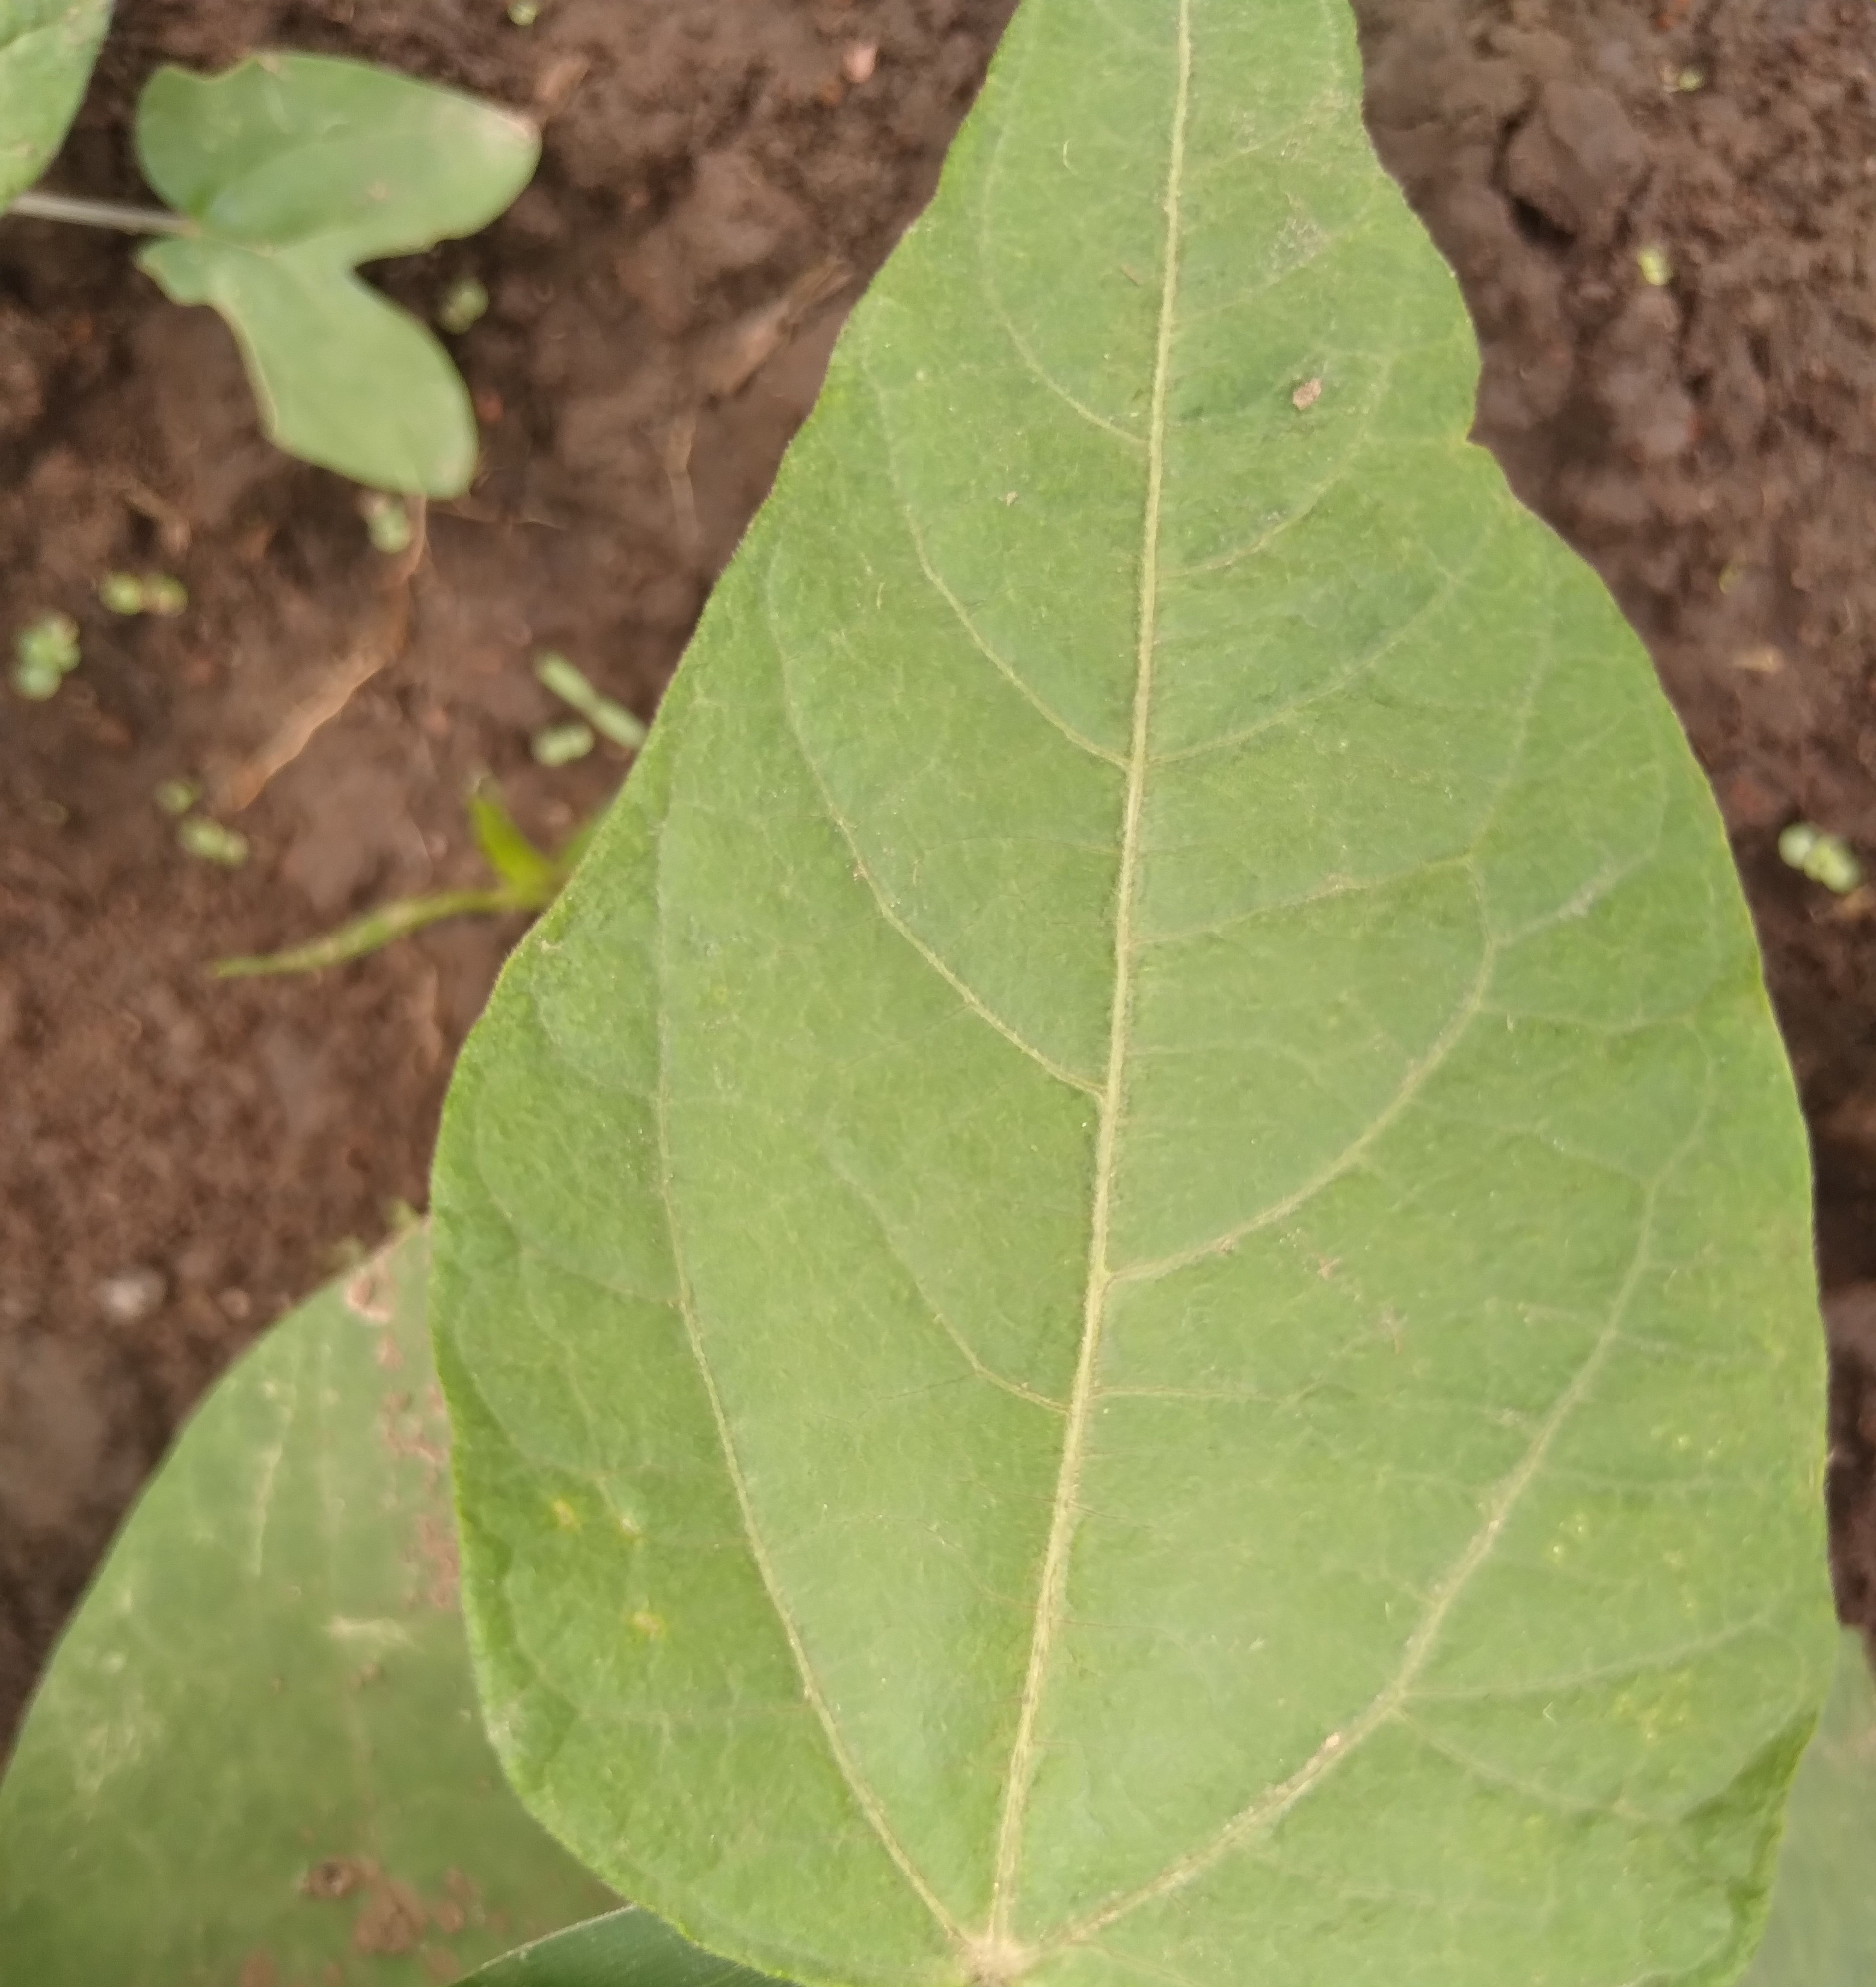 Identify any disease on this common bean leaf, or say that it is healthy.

healthy
